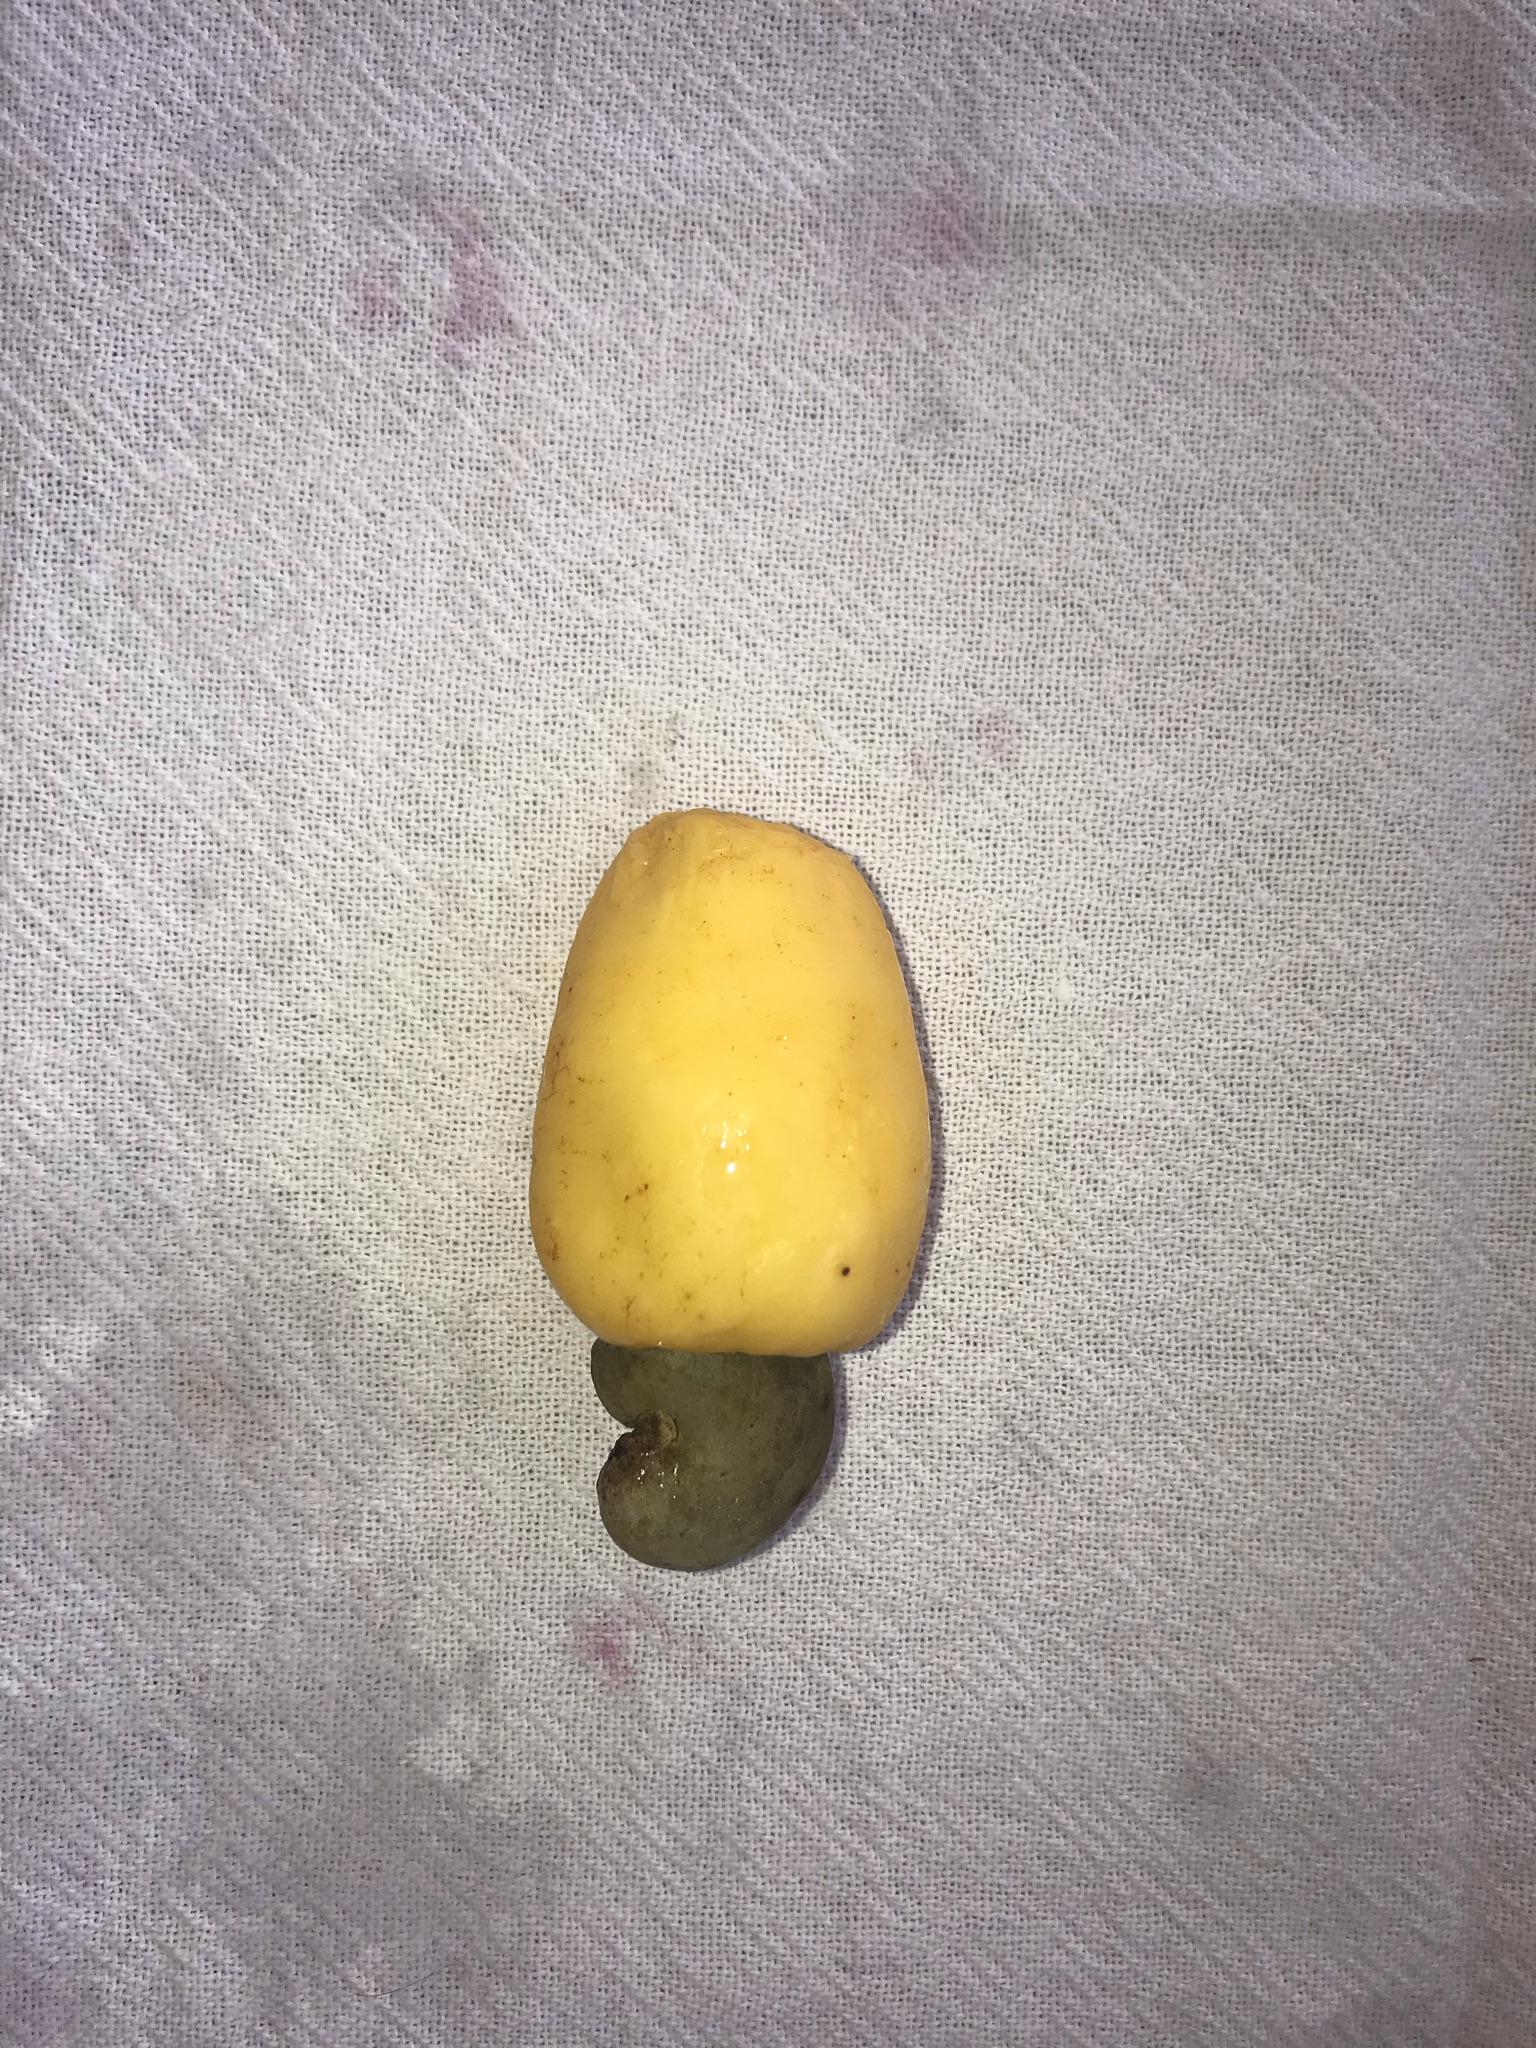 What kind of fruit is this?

caju amarelo
